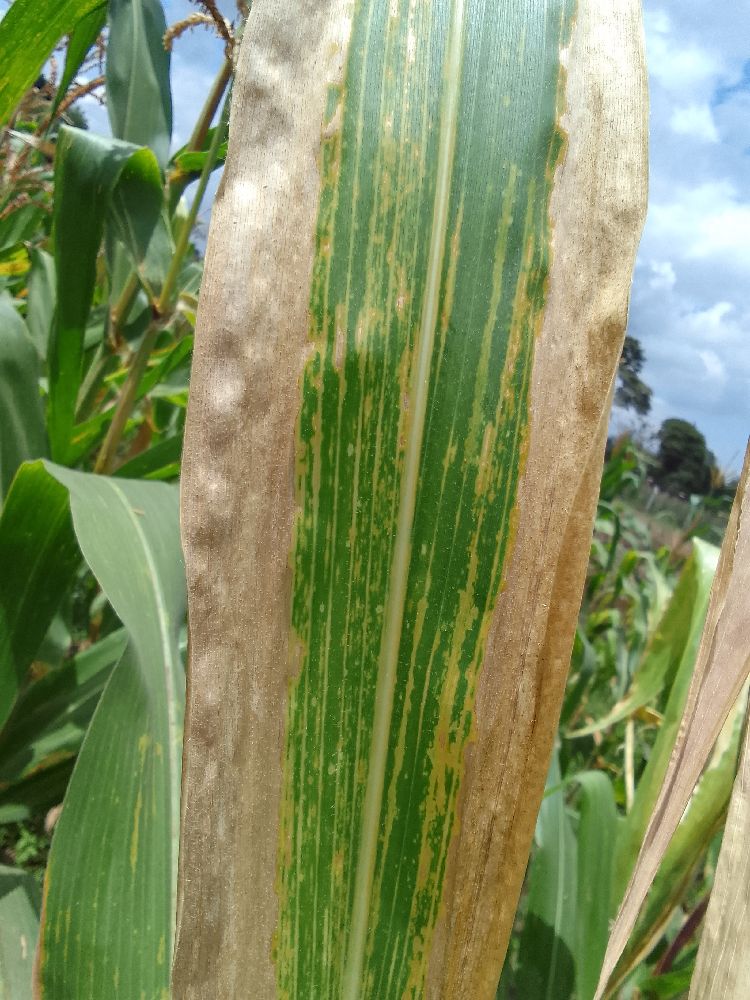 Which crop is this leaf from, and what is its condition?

maize, maize lethal necrosis
